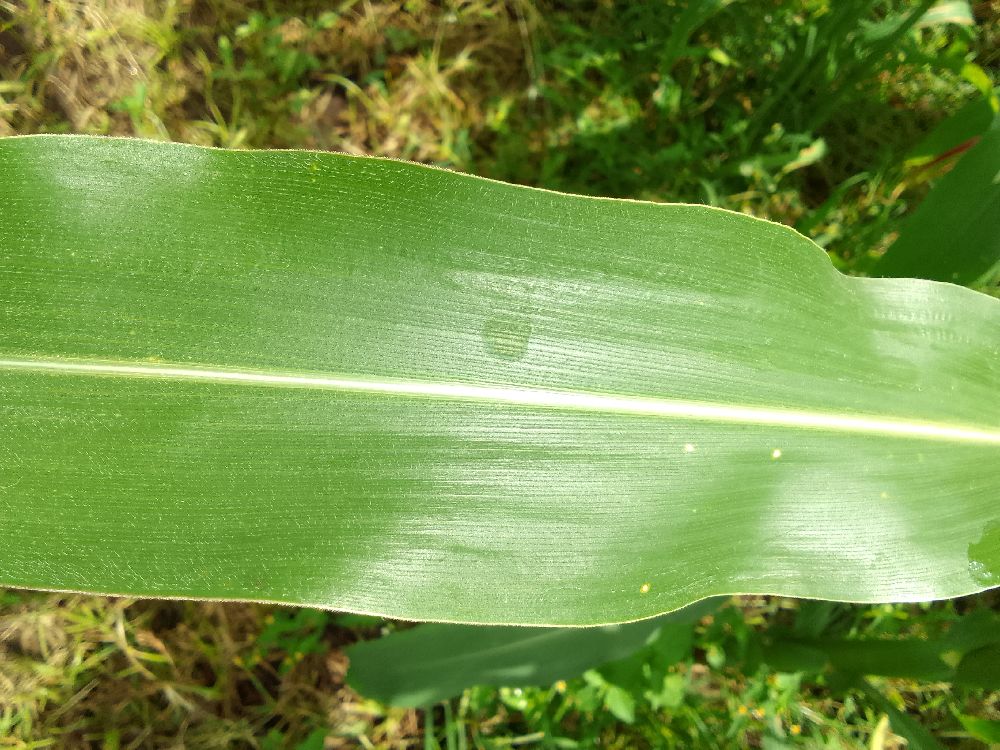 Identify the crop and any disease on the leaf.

maize, healthy
